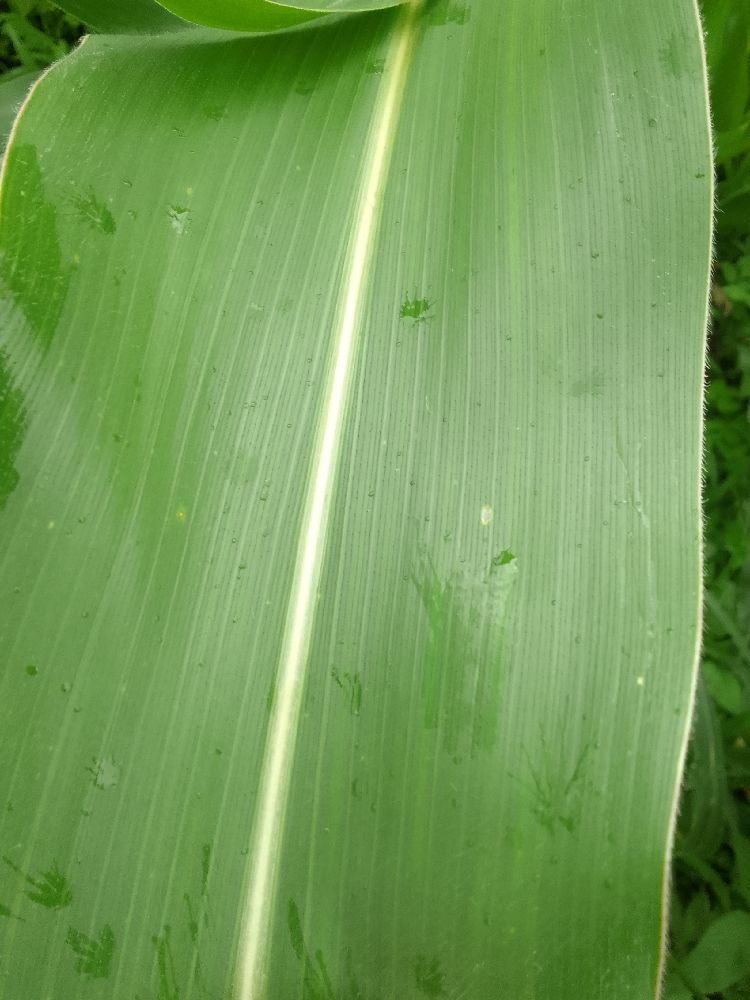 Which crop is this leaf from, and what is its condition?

maize, healthy
